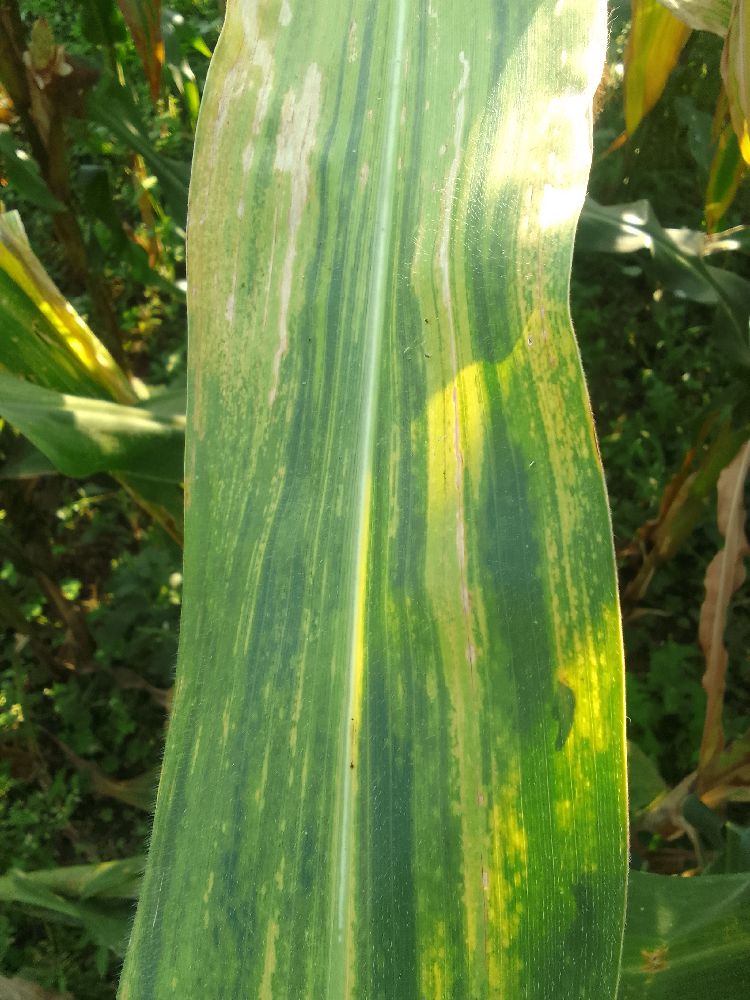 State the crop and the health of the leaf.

maize, maize lethal necrosis
